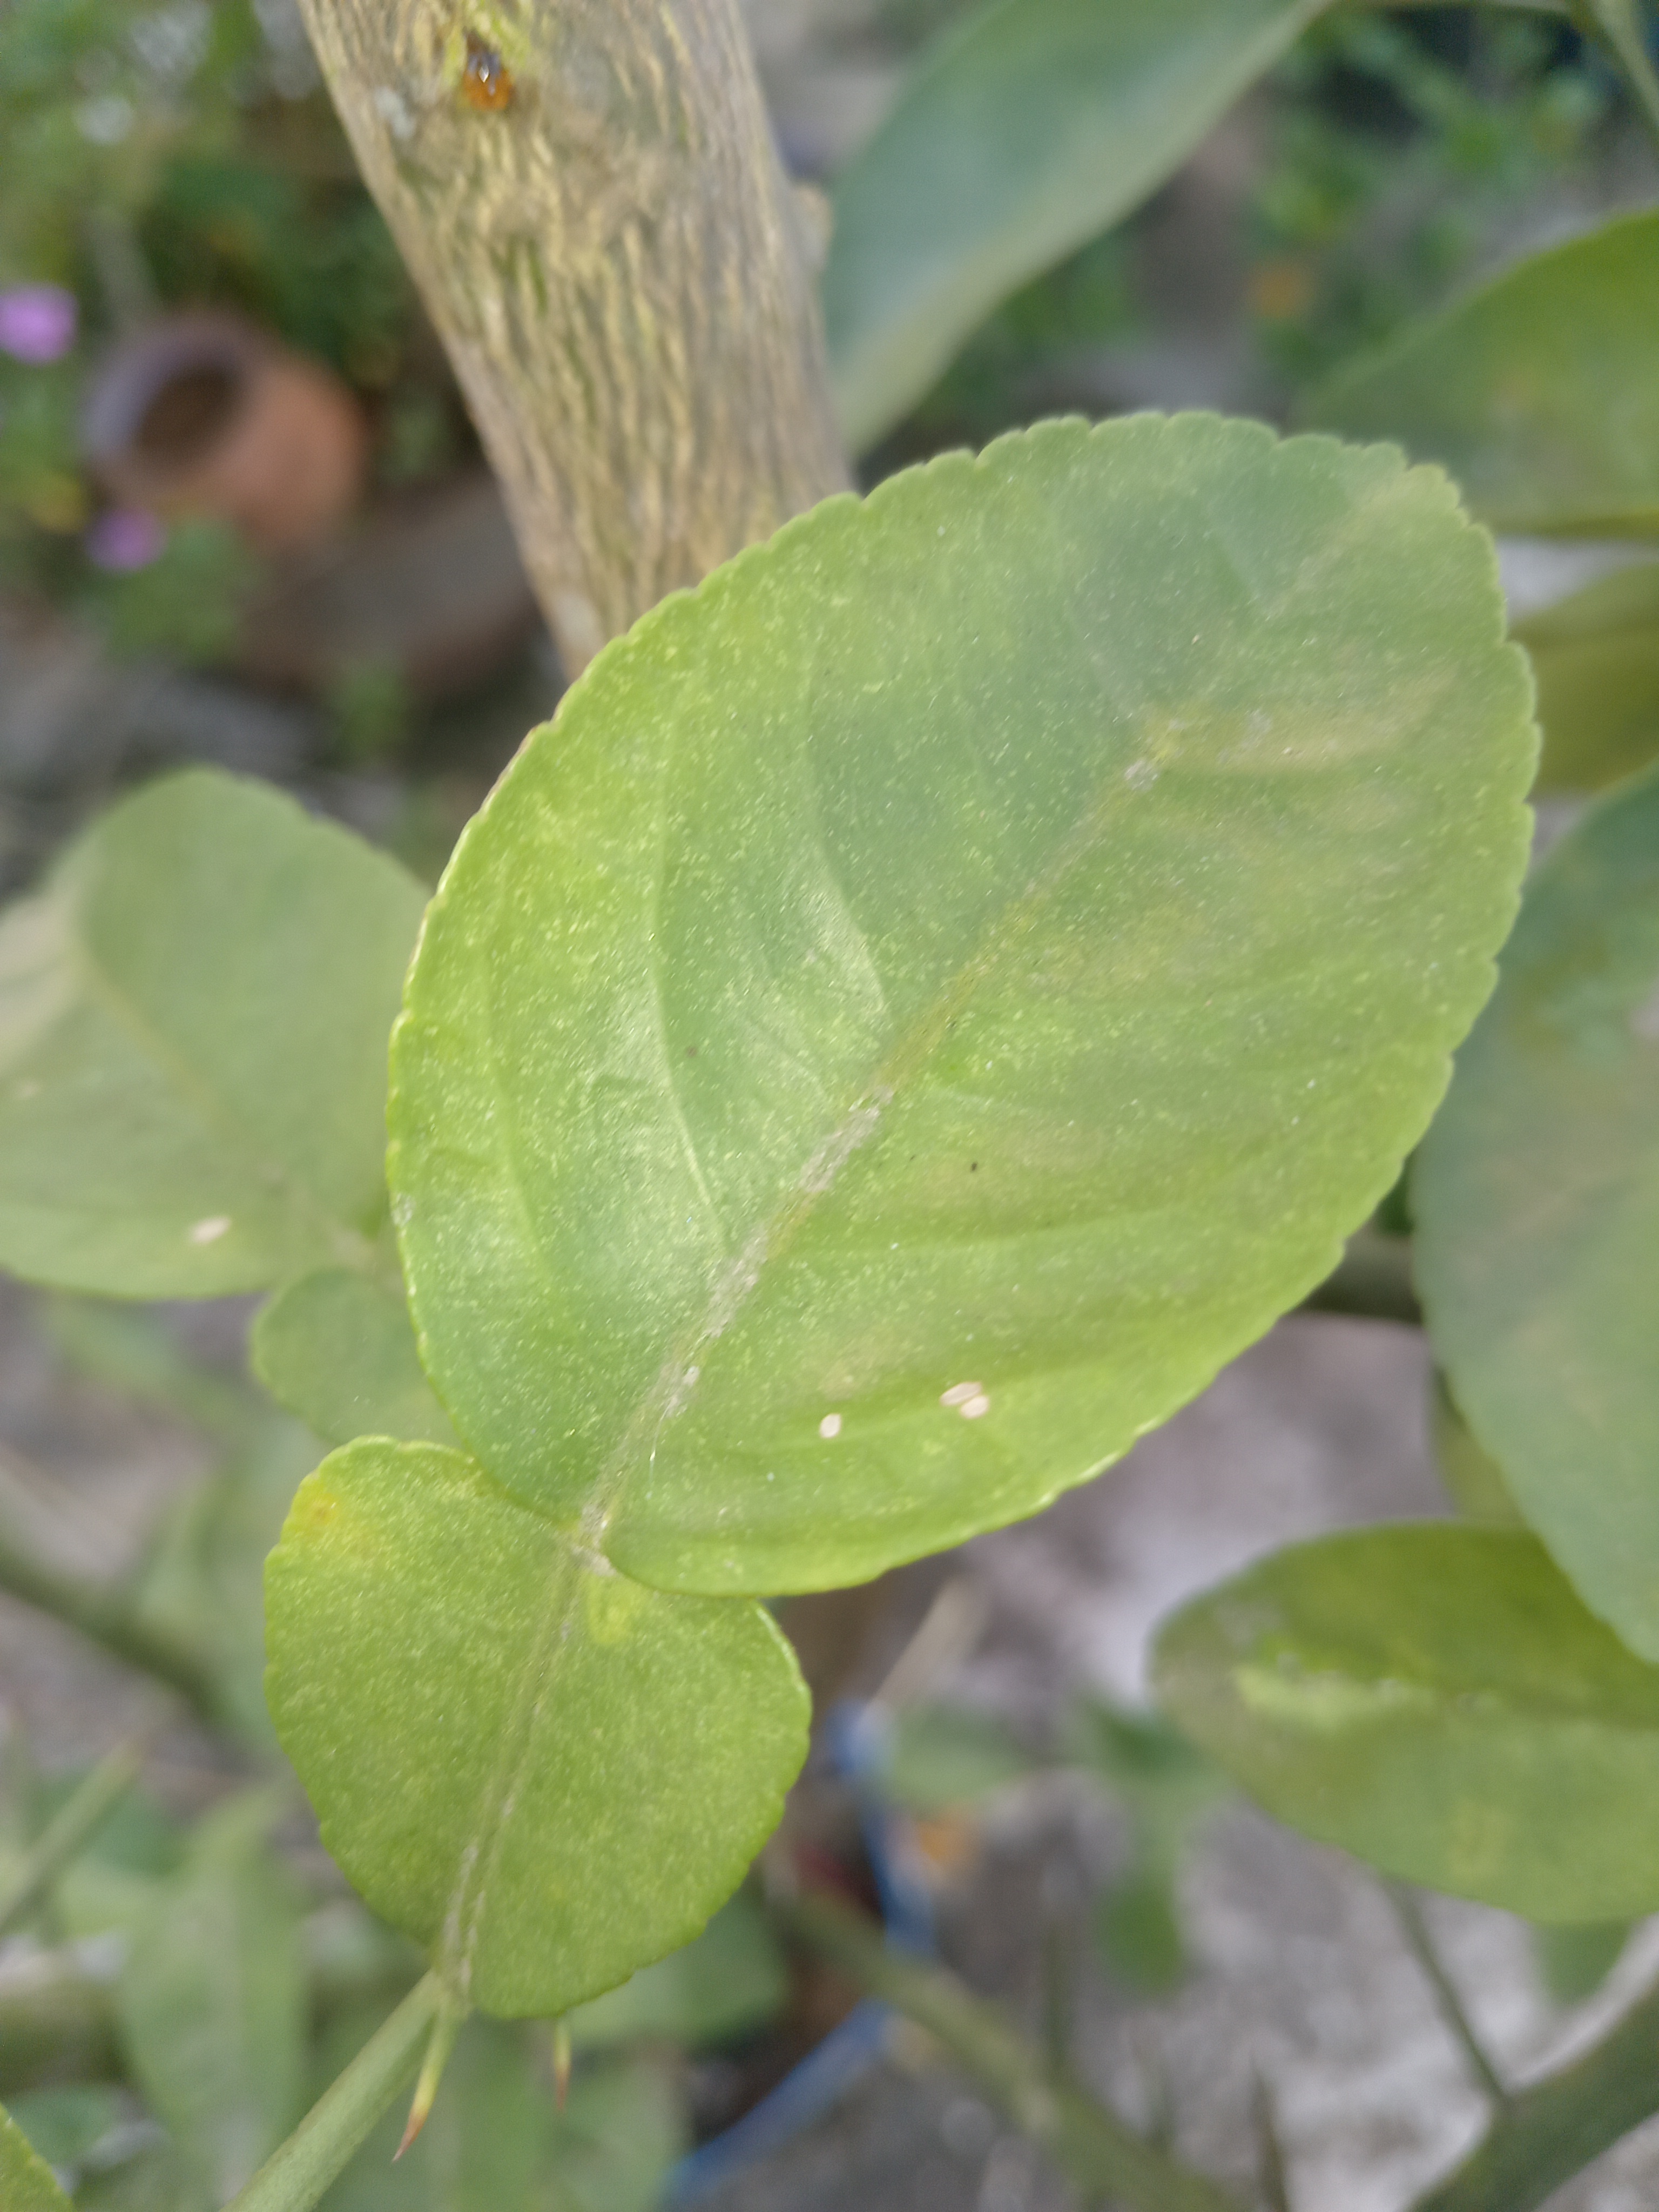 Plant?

lemon
